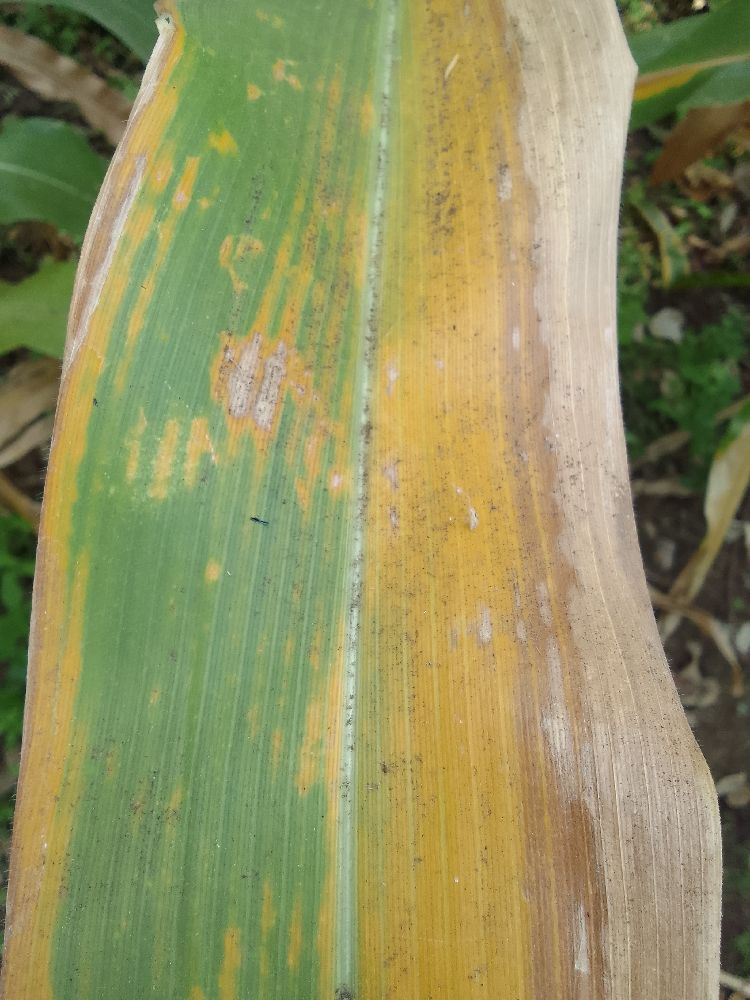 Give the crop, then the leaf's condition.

maize, maize lethal necrosis
